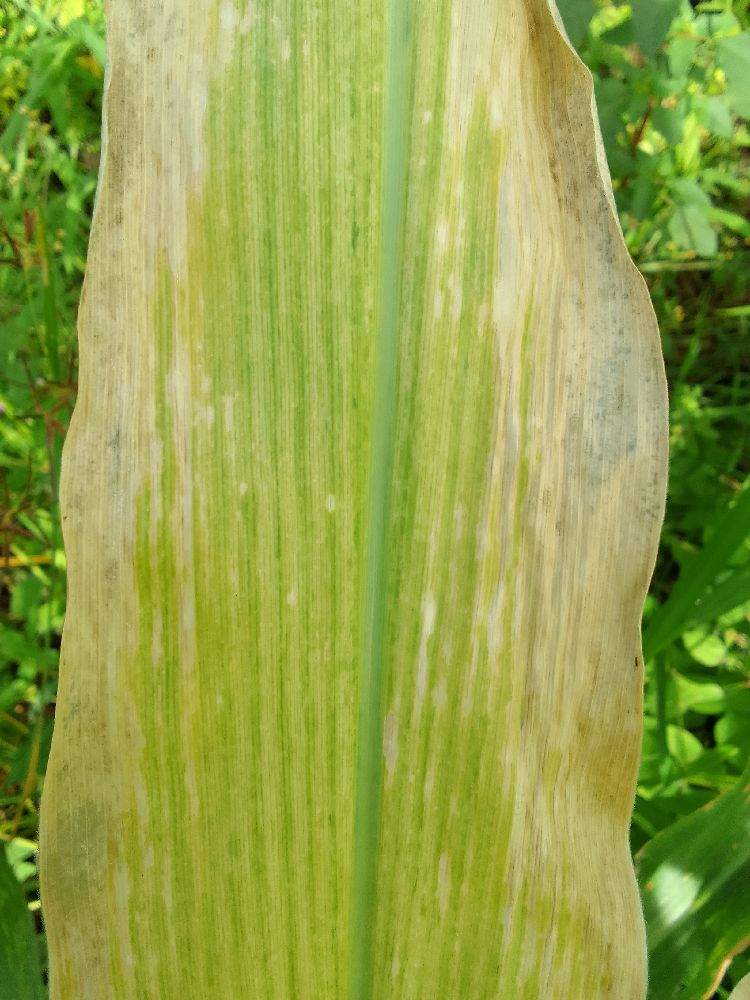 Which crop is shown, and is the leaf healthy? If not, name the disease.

maize, maize lethal necrosis
